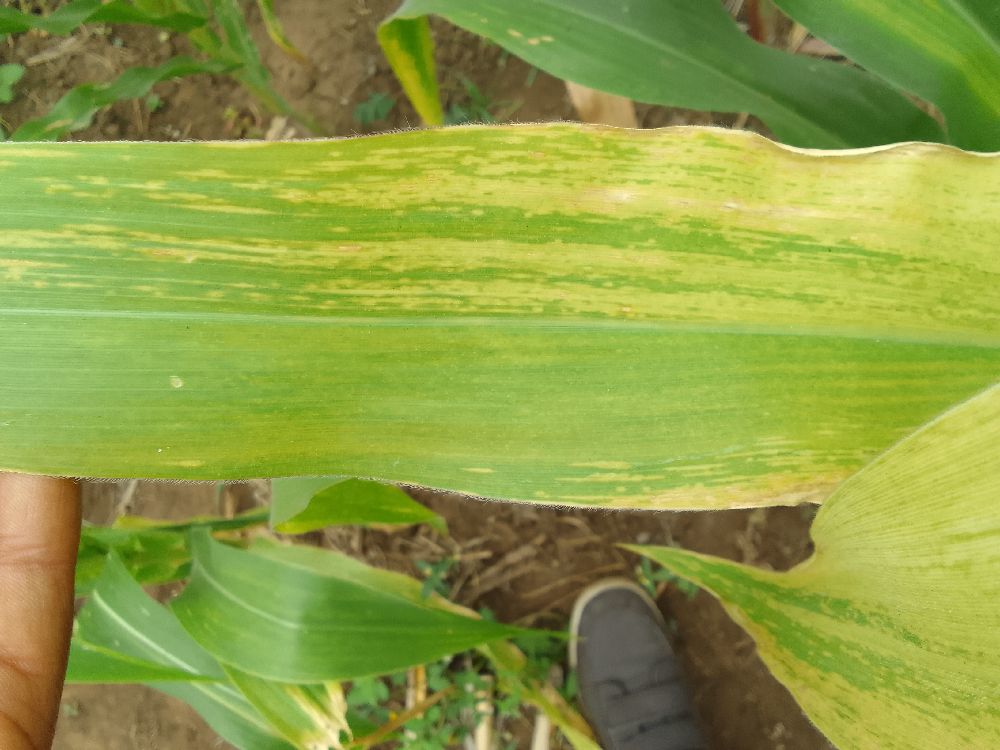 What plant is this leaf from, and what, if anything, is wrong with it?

maize, maize lethal necrosis
